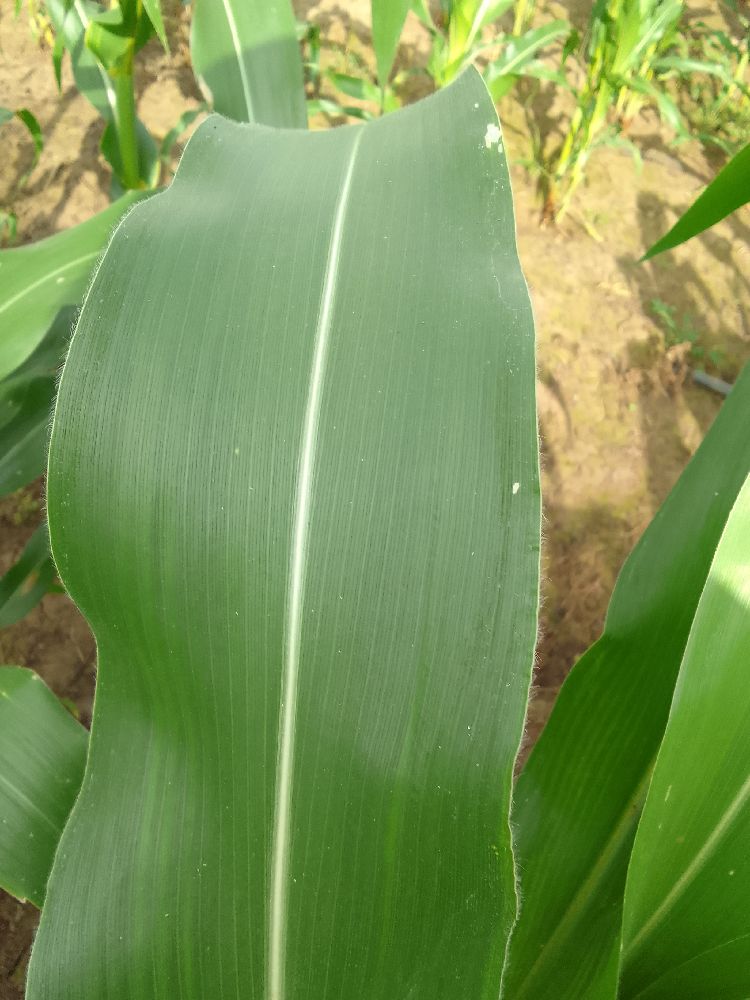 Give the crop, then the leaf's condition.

maize, healthy
